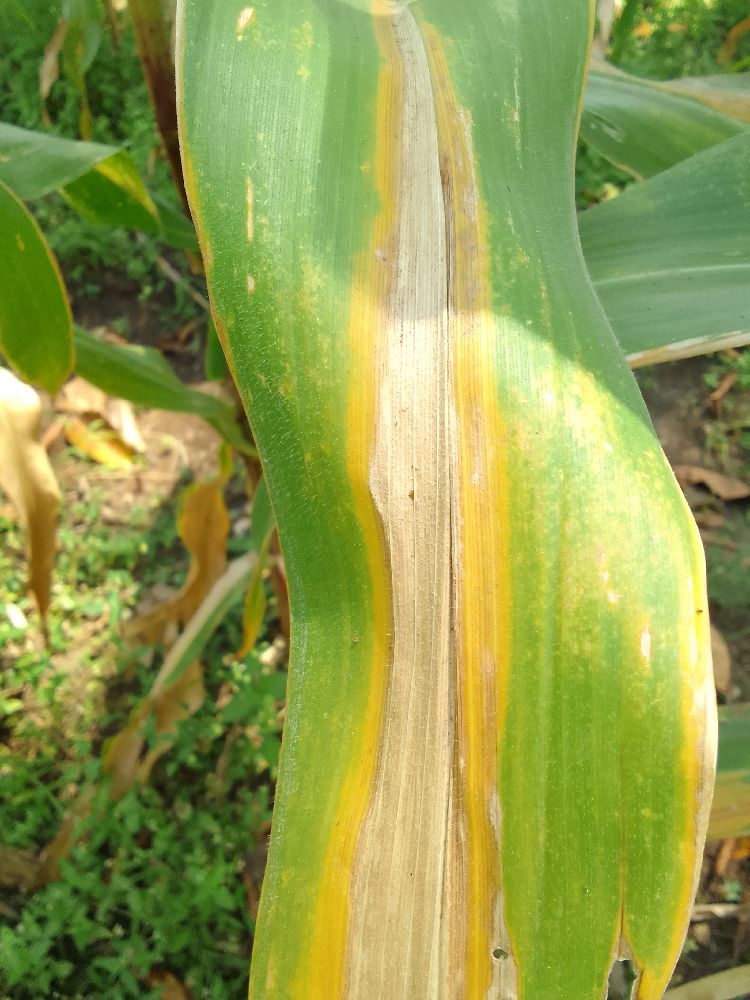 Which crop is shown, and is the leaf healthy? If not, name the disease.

maize, maize lethal necrosis
